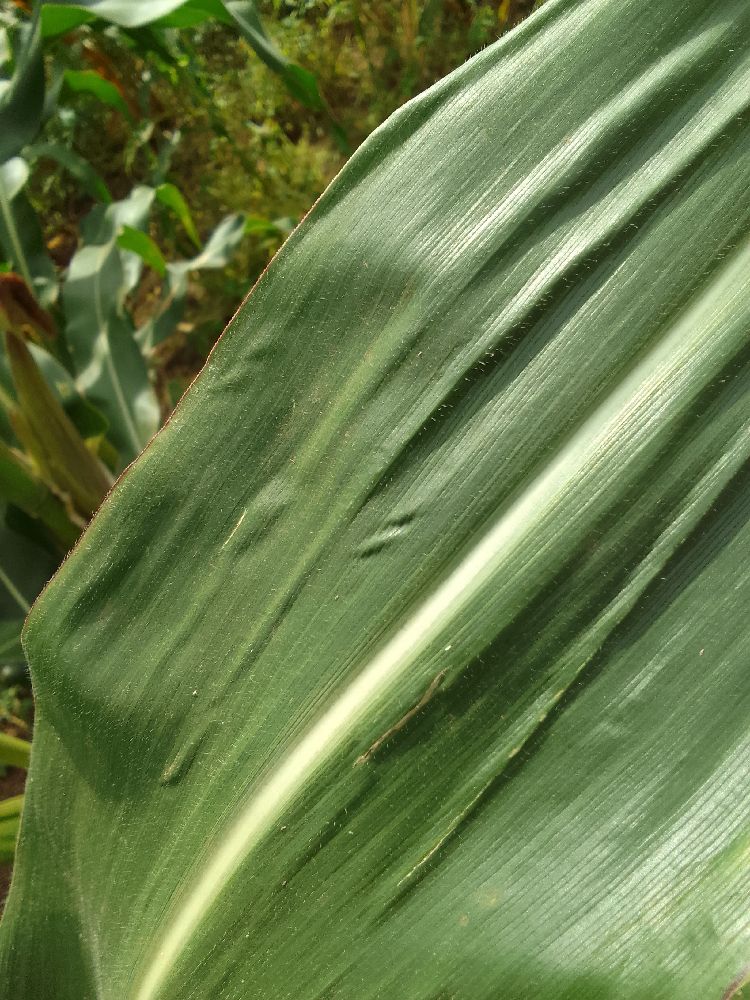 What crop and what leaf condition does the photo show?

maize, healthy
